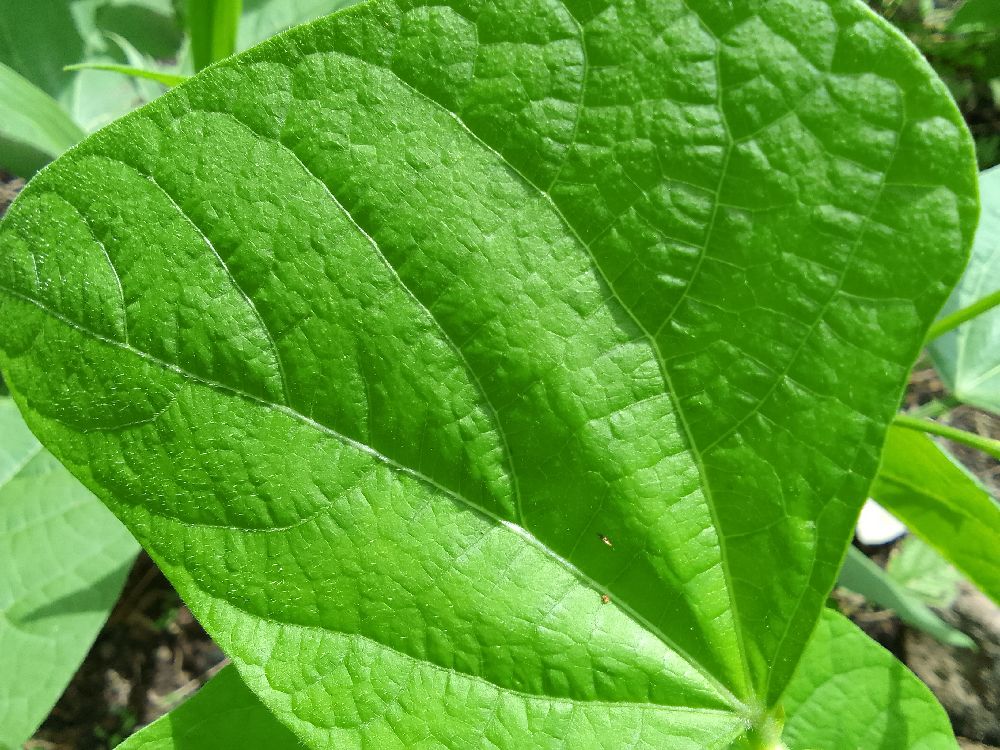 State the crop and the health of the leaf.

common bean, healthy
